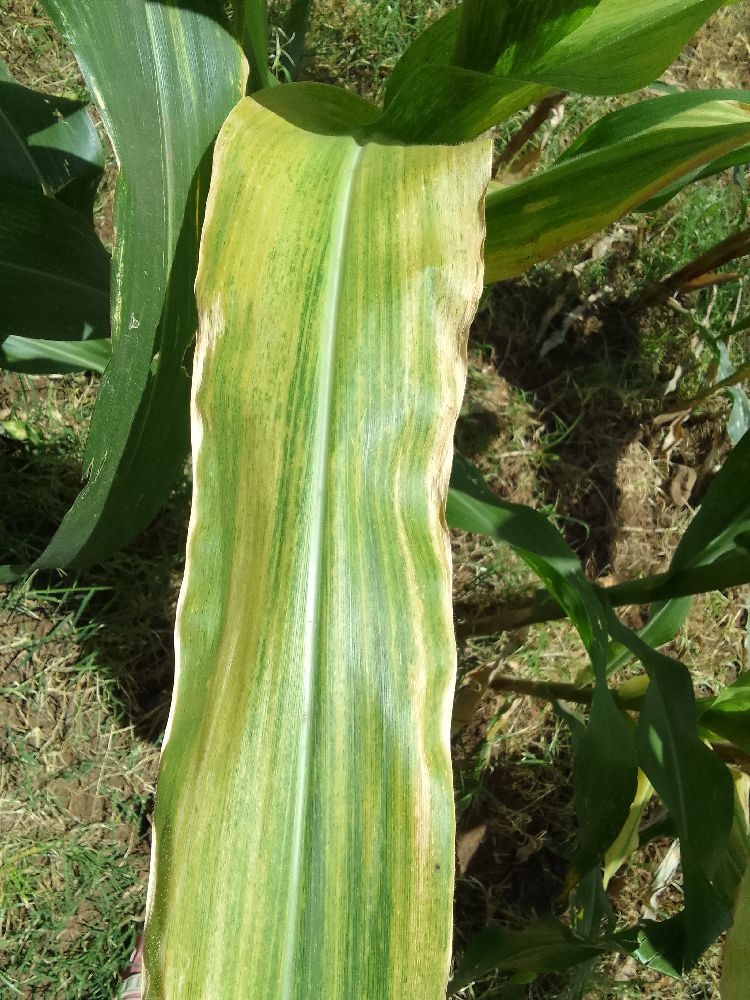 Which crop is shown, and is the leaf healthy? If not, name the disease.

maize, maize lethal necrosis
